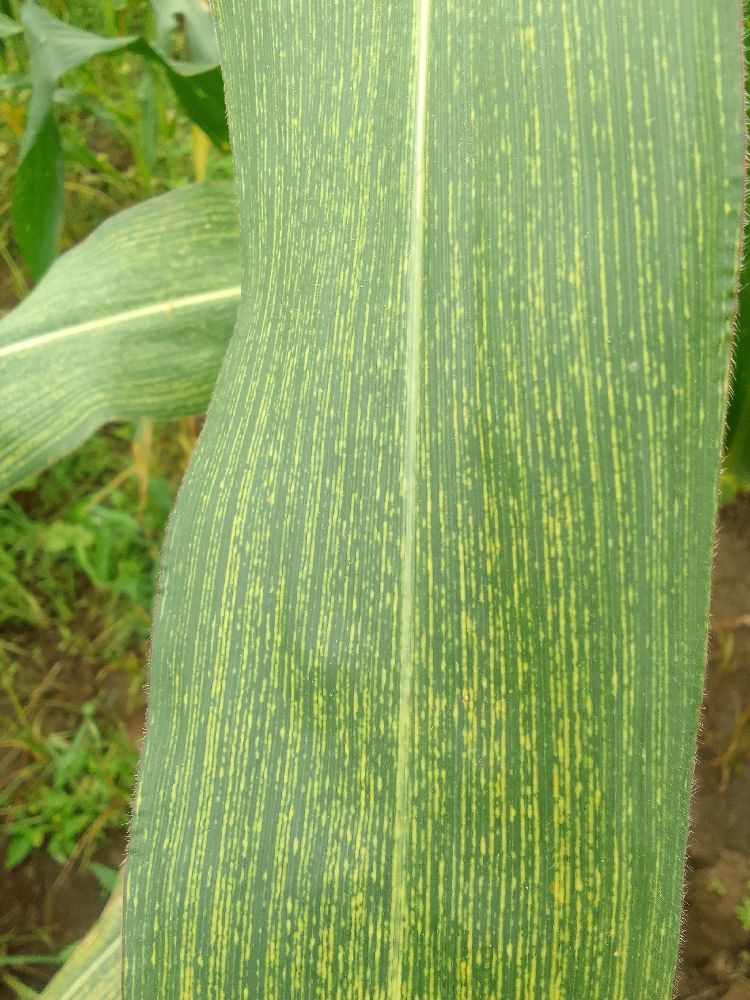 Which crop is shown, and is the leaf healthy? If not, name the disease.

maize, maize streak virus
